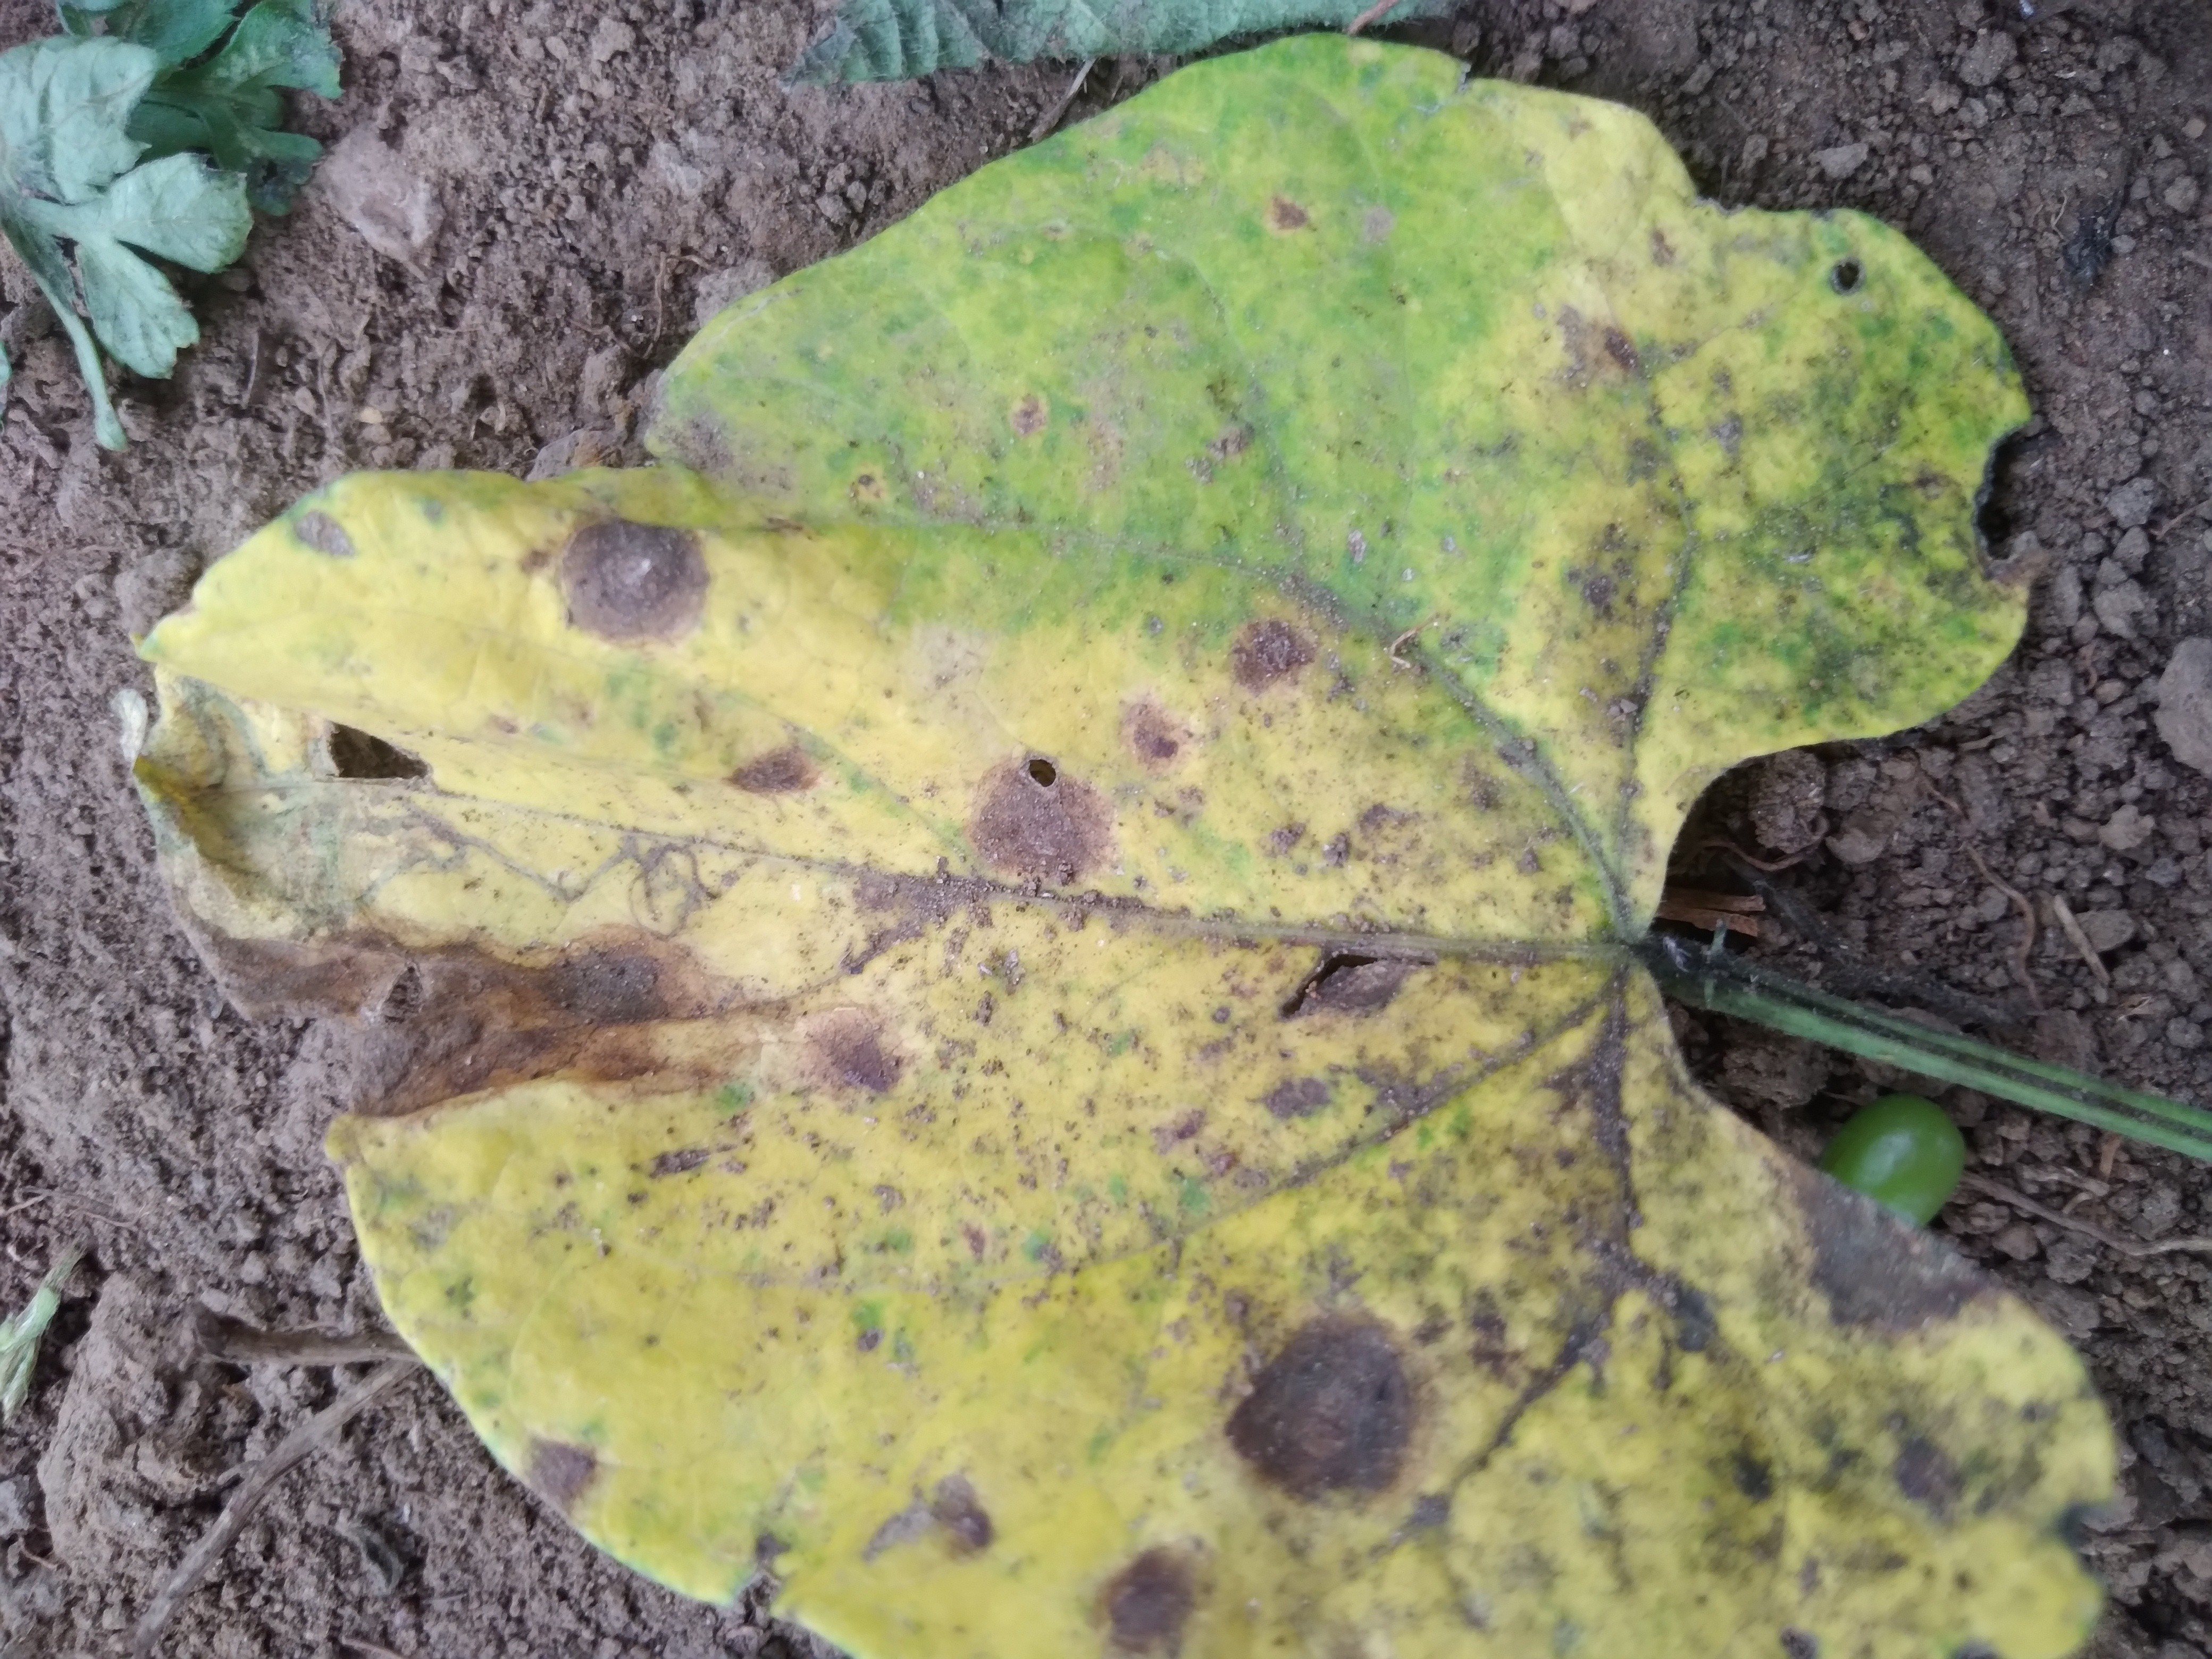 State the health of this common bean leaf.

rust
